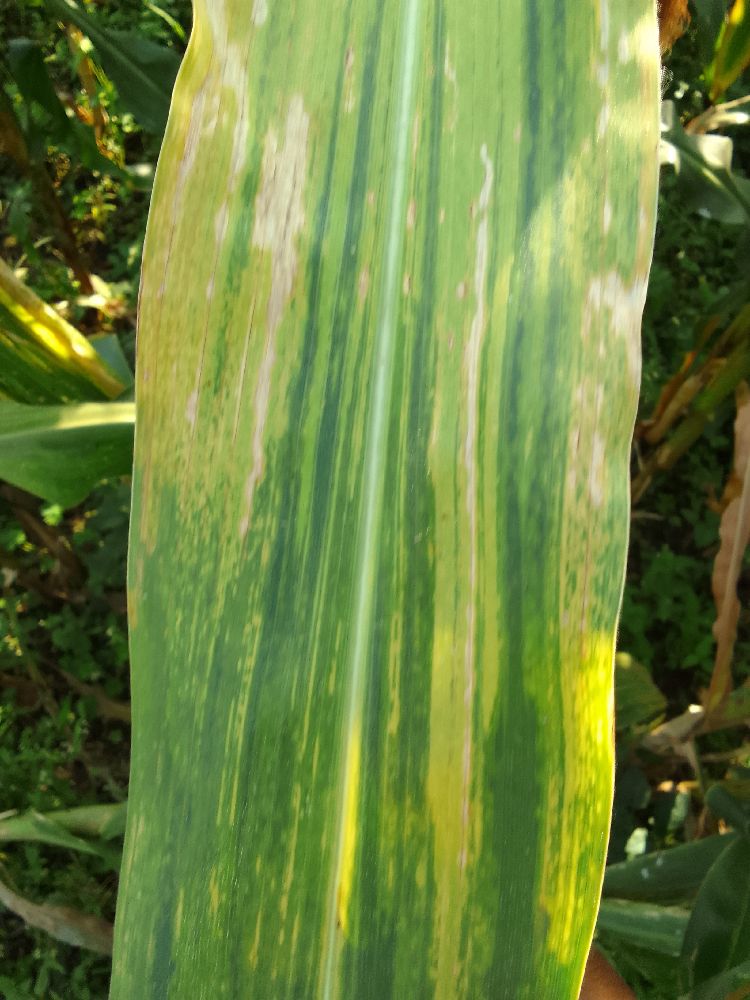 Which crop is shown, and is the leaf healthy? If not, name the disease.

maize, maize lethal necrosis
